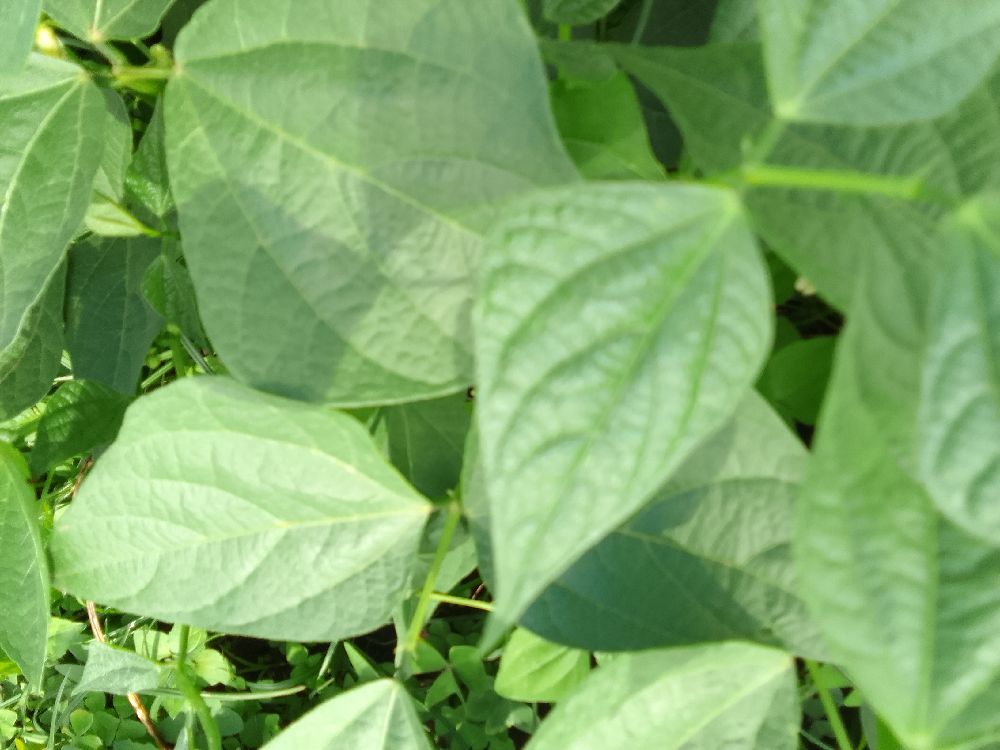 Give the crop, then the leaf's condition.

common bean, healthy
